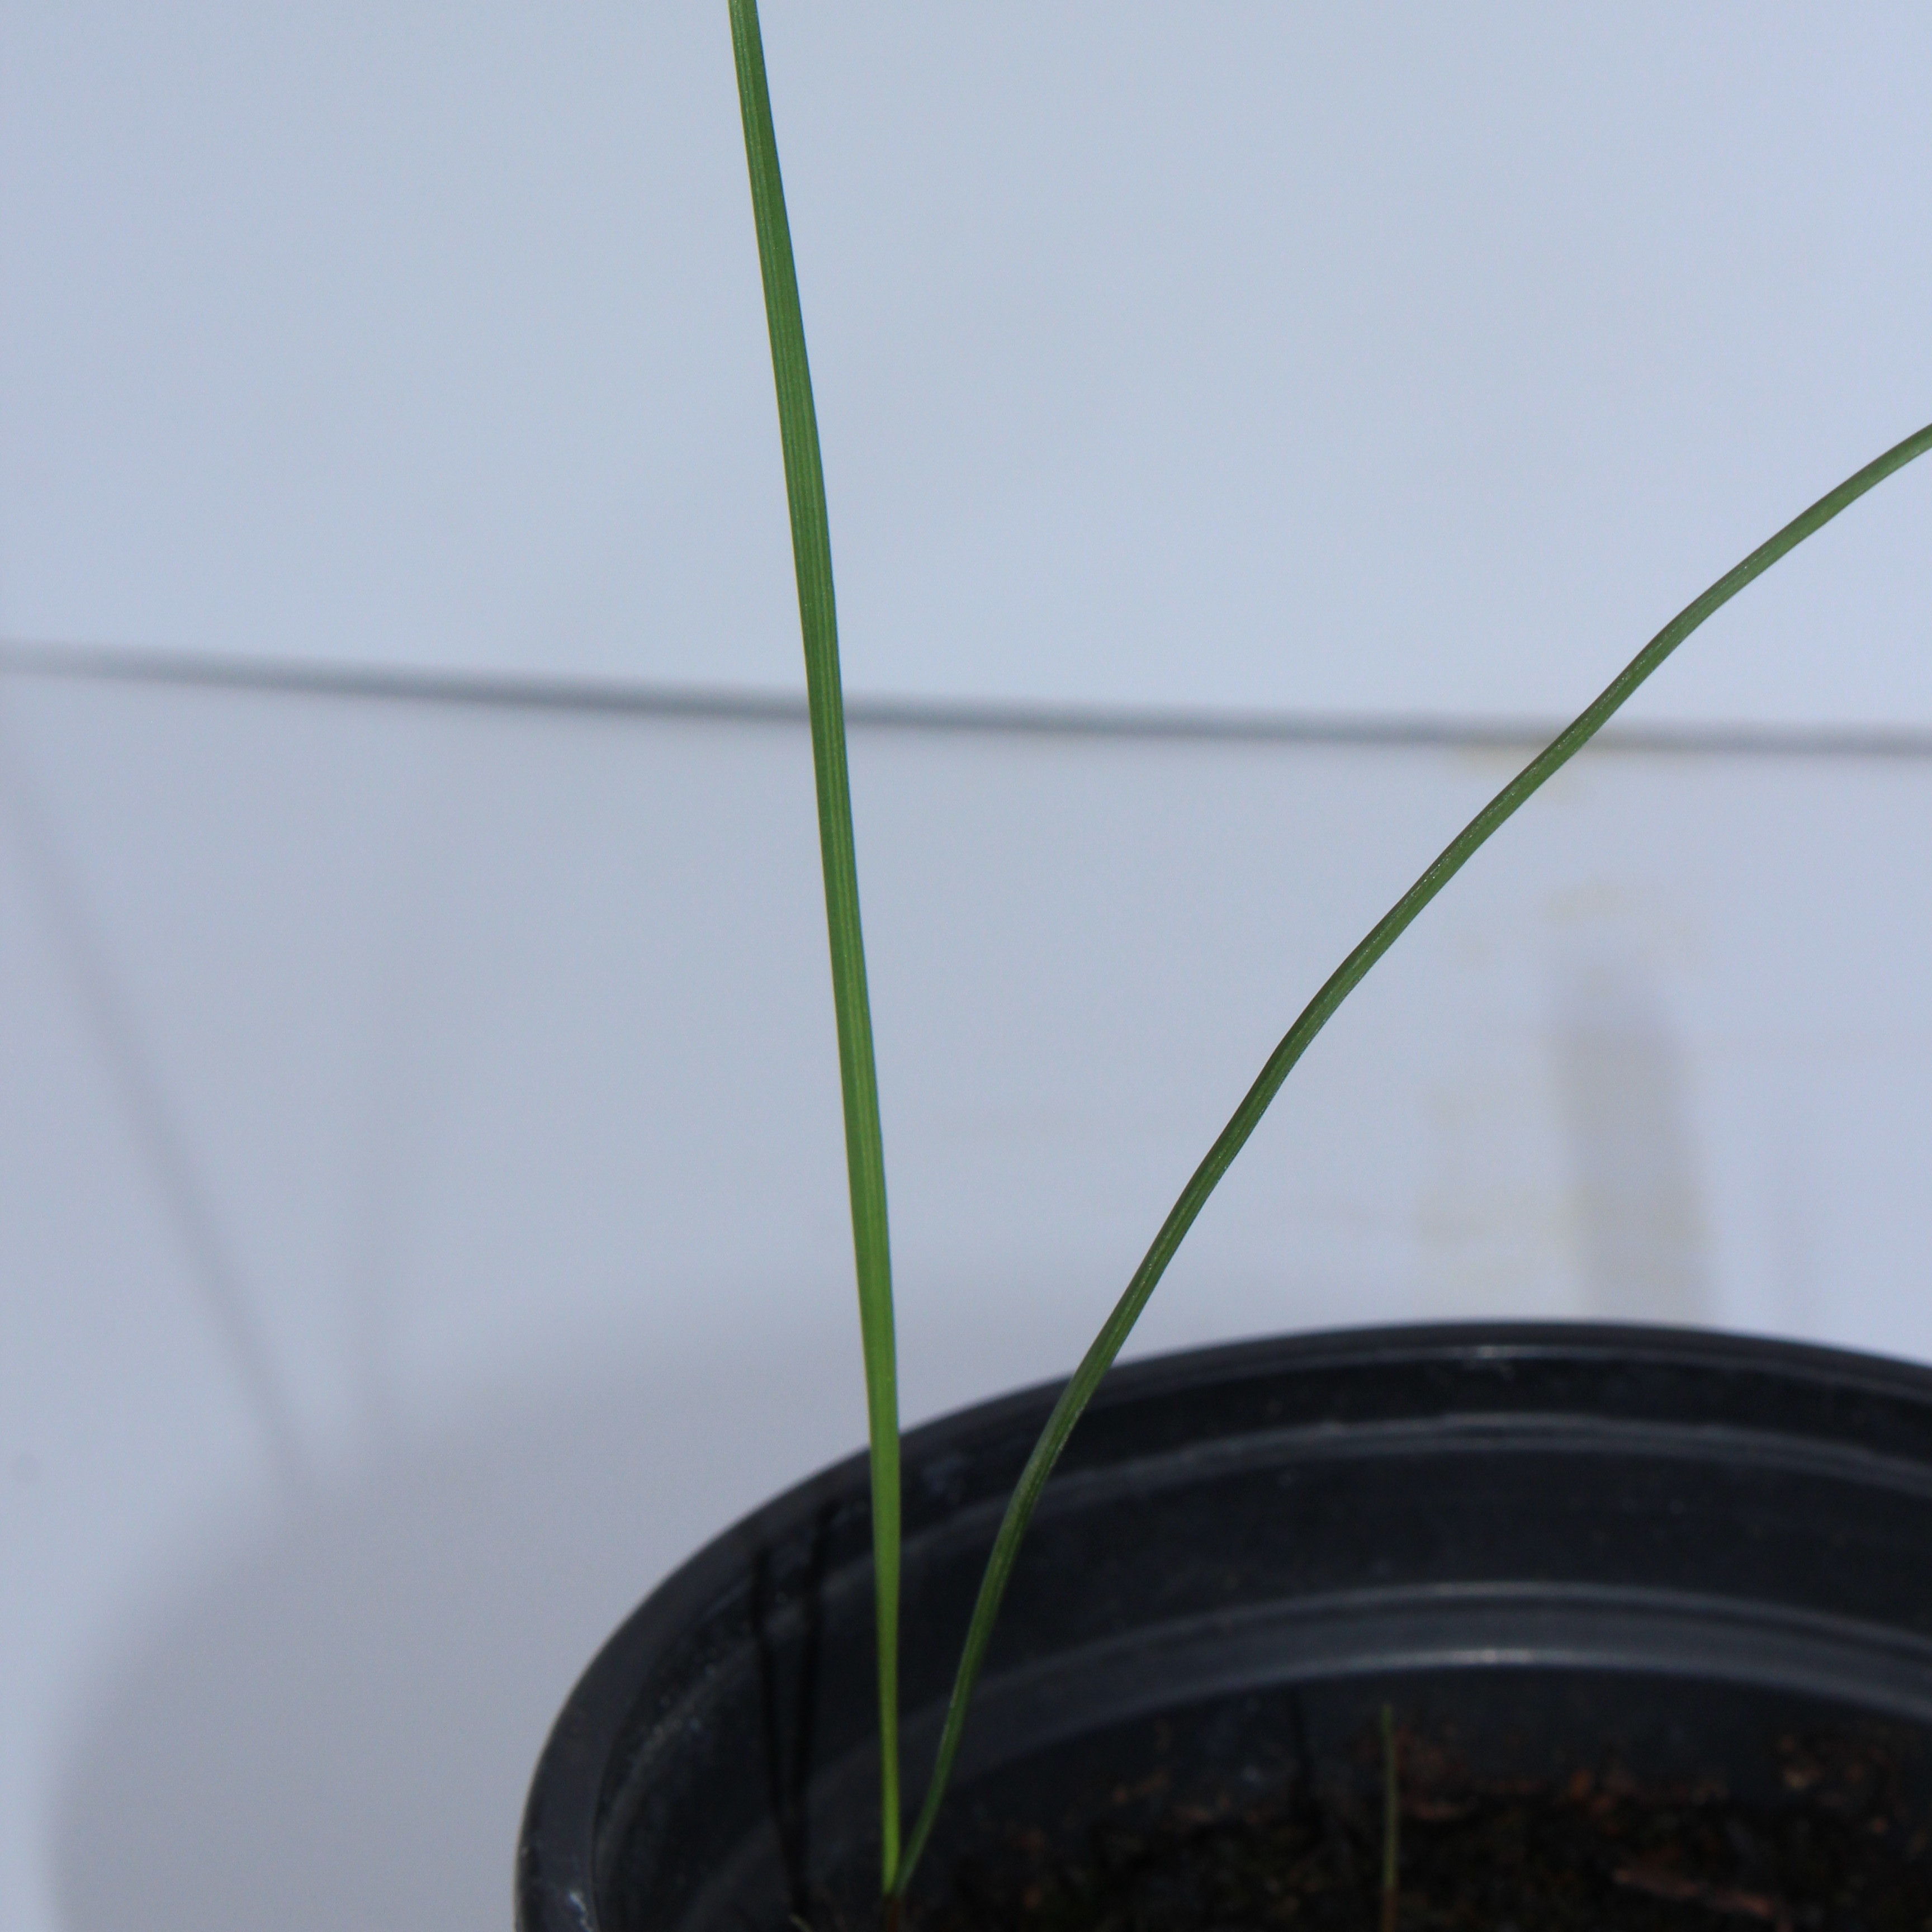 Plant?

Lolium multiflorum
